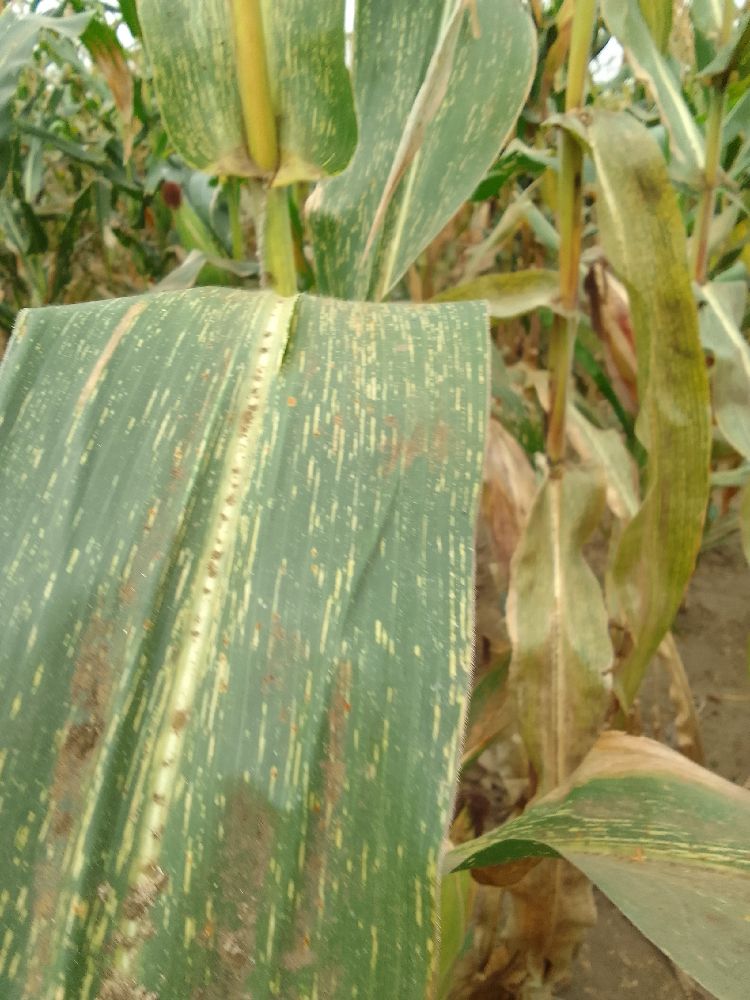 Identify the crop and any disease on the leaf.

maize, maize streak virus
